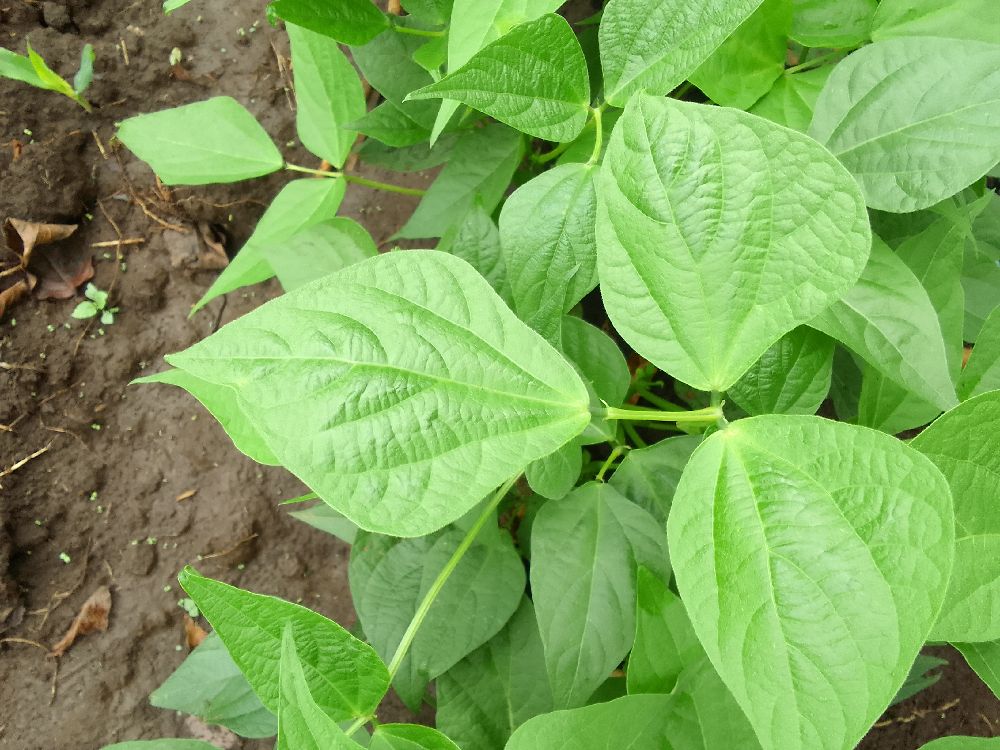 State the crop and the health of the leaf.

common bean, healthy
